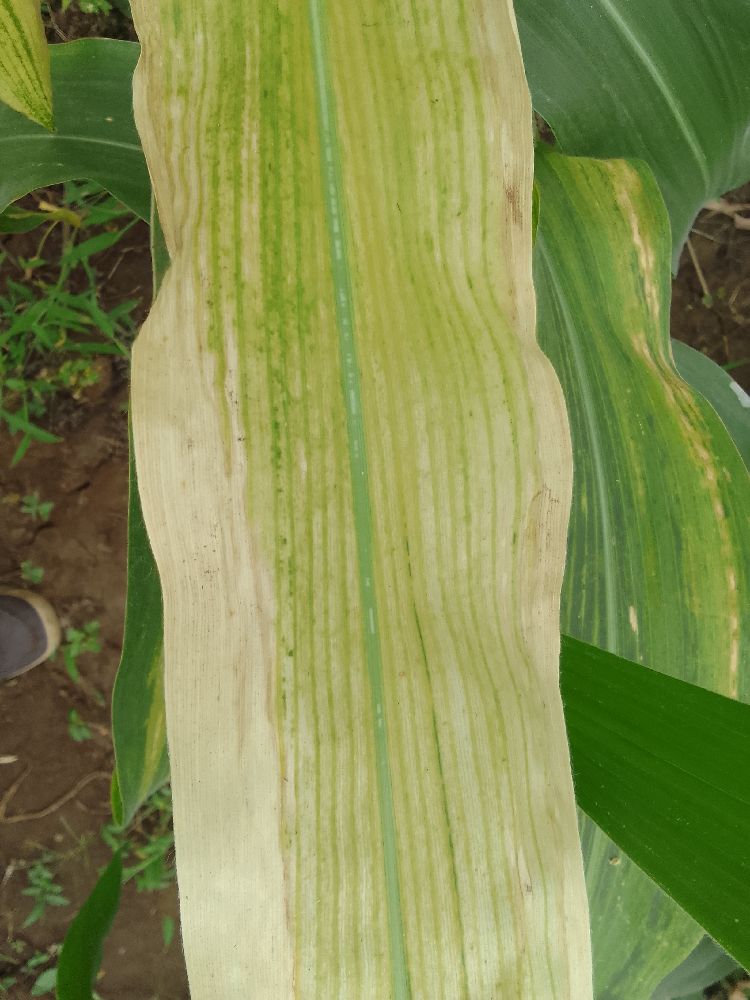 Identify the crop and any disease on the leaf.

maize, maize lethal necrosis
